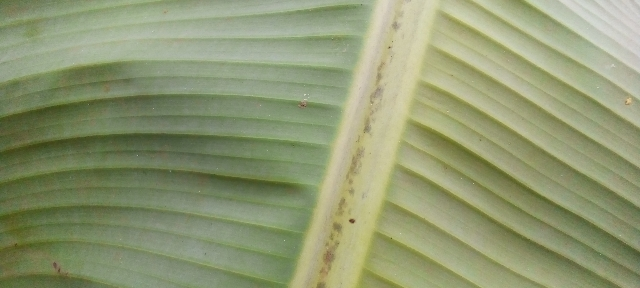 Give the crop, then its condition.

banana, healthy
